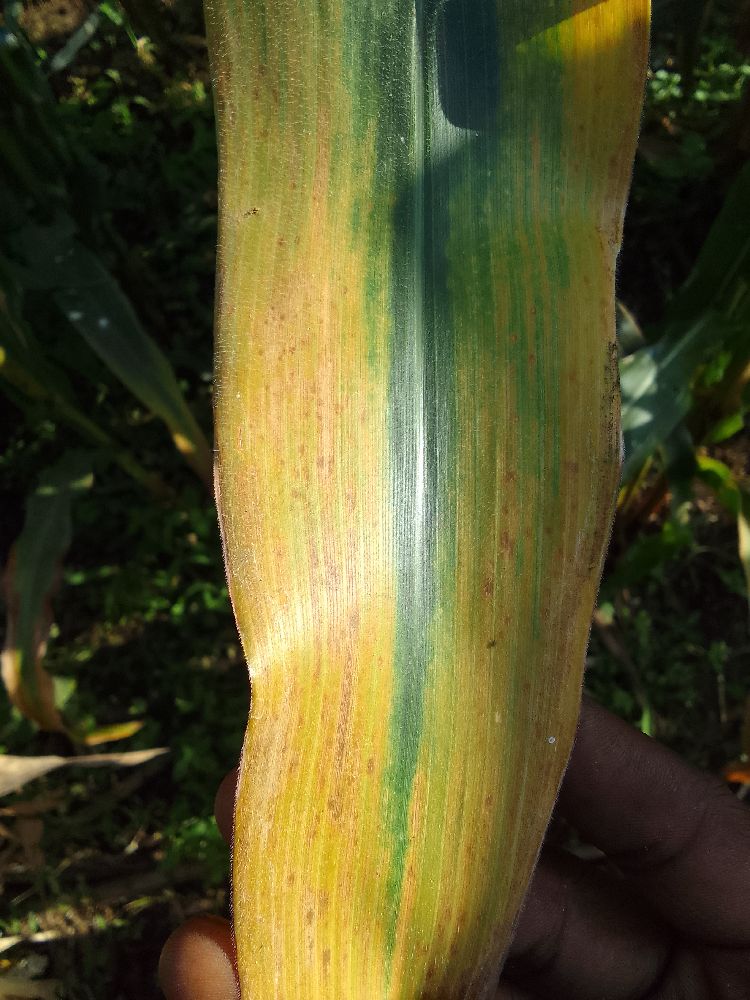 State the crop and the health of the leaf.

maize, maize lethal necrosis
